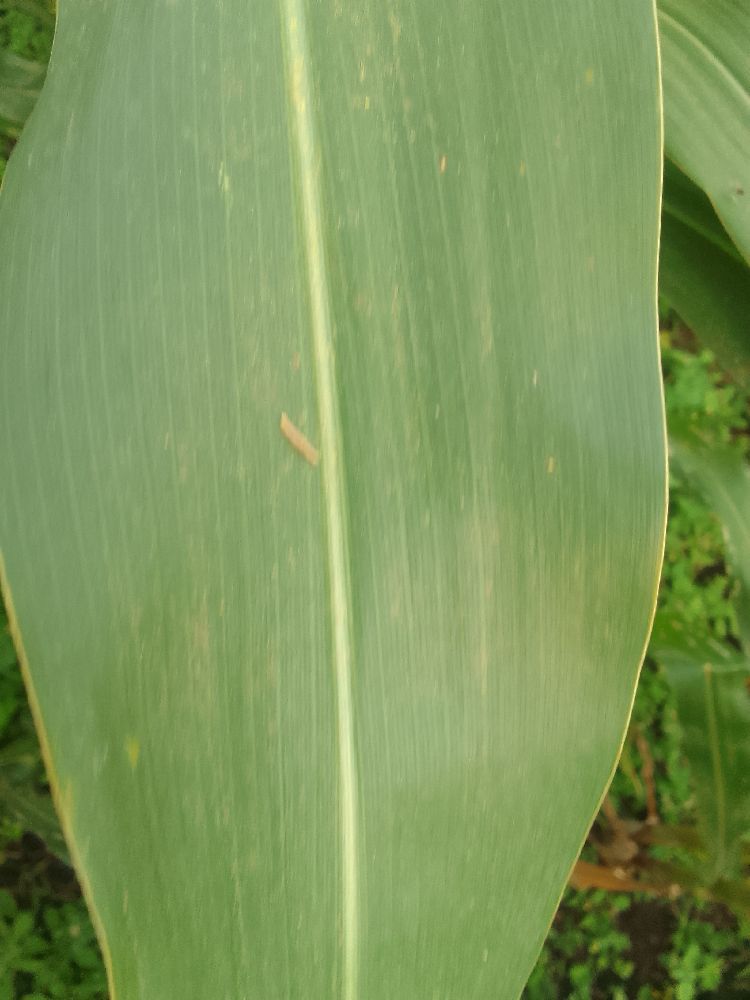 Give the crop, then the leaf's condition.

maize, healthy
